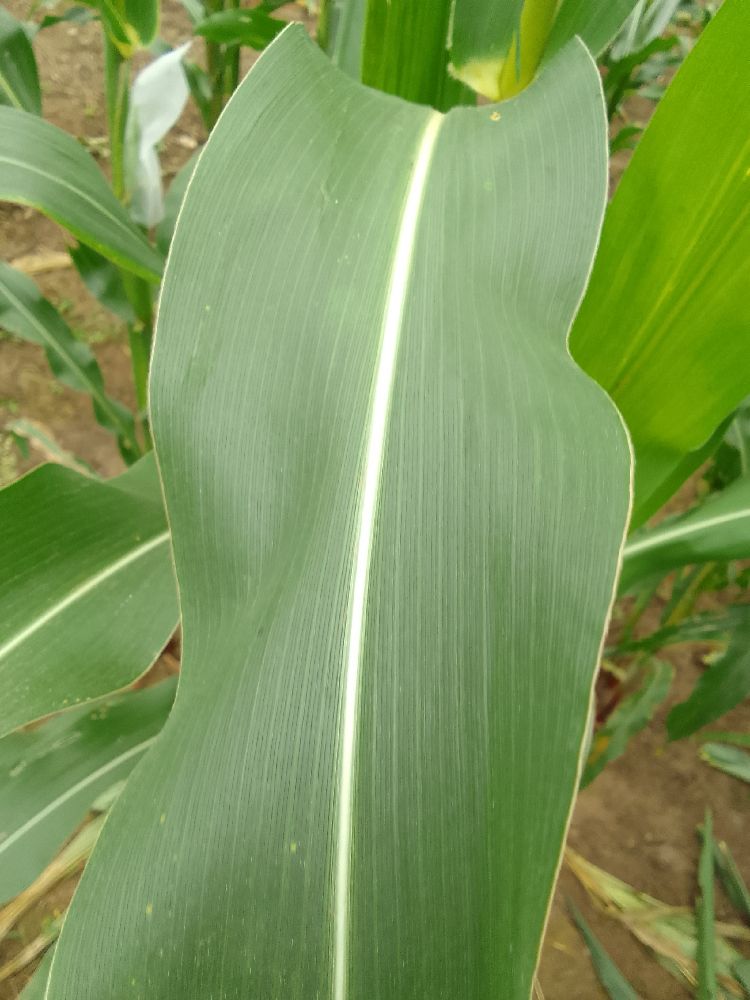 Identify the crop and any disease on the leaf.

maize, healthy
